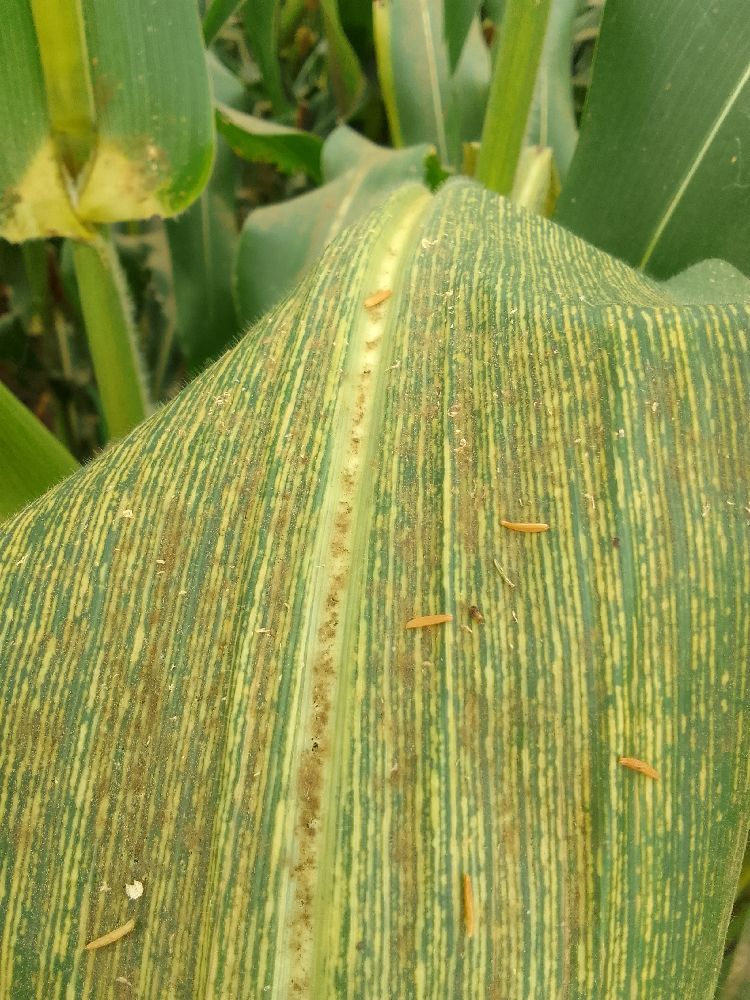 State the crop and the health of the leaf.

maize, maize streak virus
